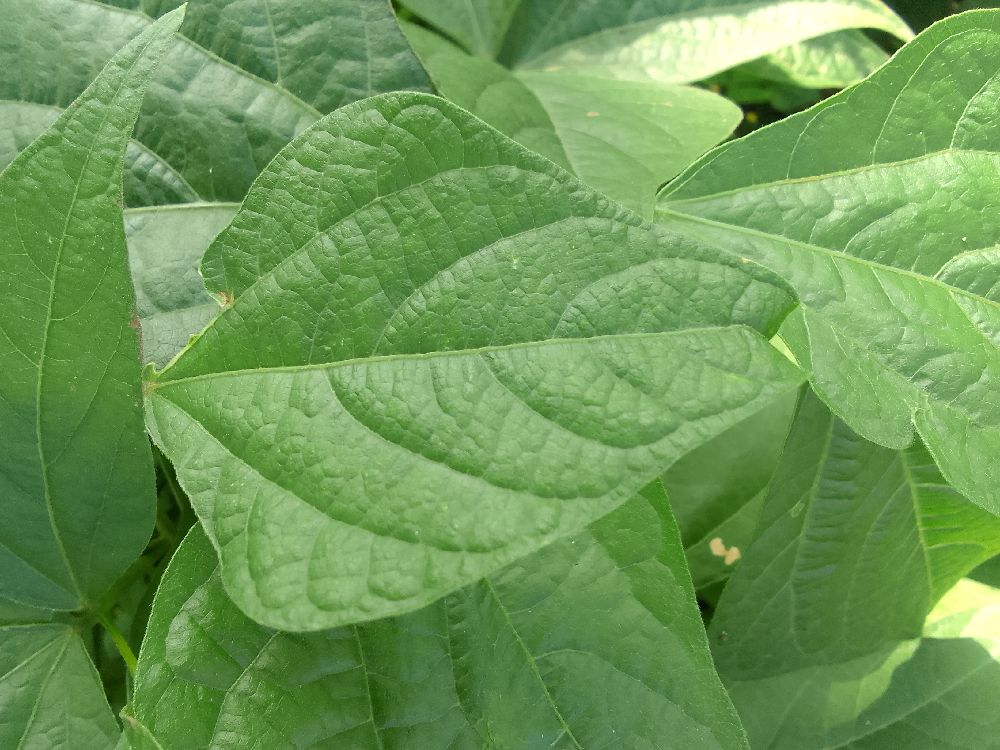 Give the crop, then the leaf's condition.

common bean, healthy
